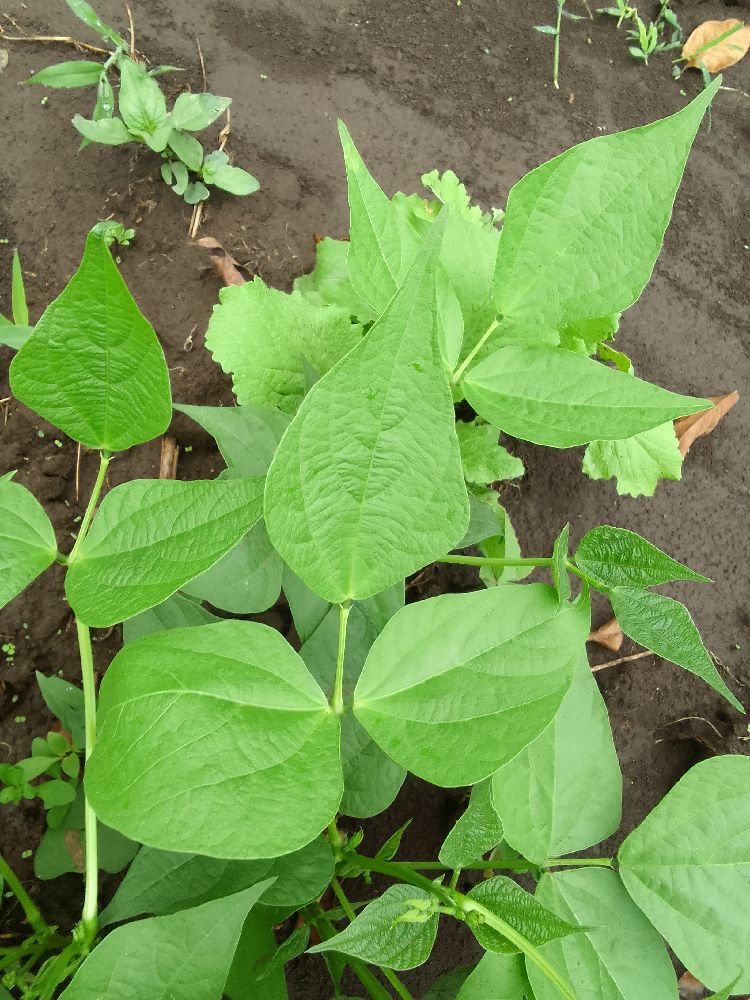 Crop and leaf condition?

common bean, healthy
